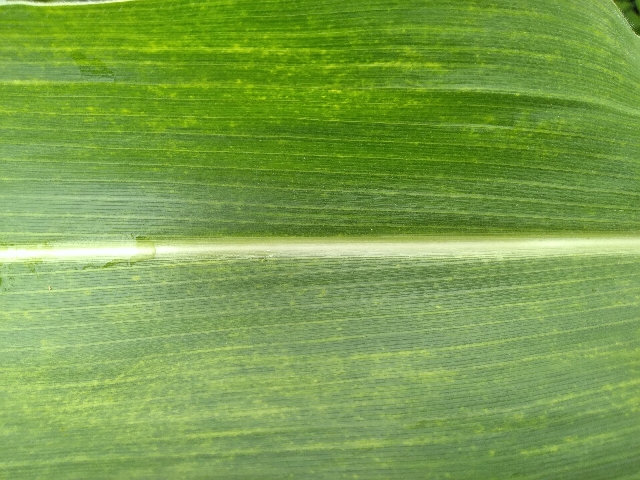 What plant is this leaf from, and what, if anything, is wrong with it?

maize, maize lethal necrosis
